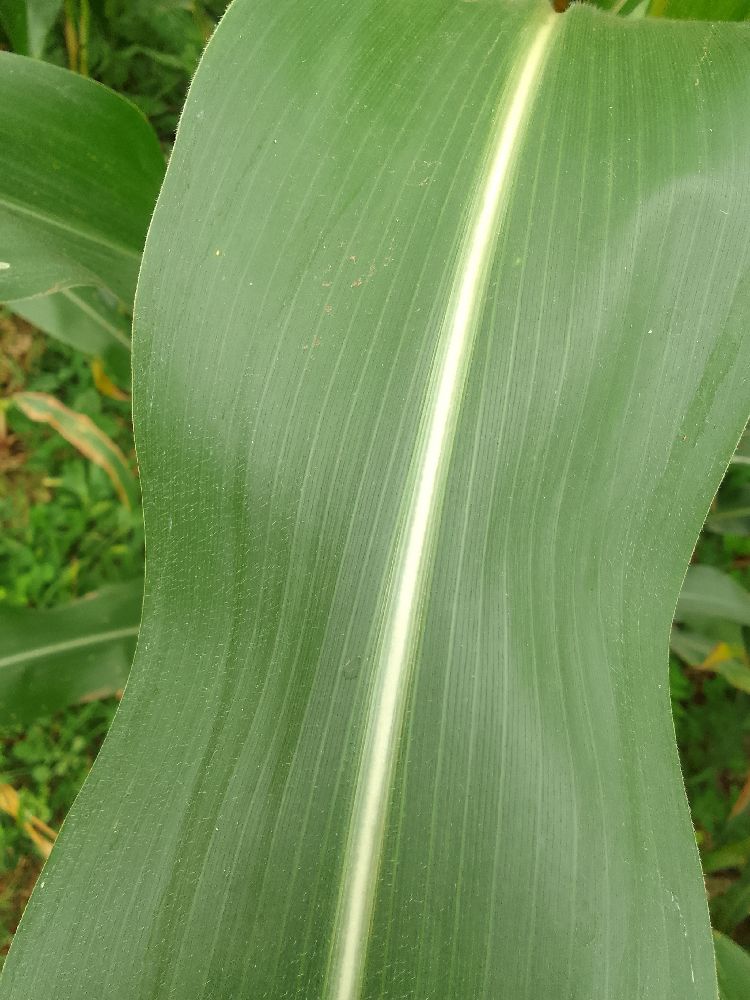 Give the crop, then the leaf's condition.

maize, healthy
